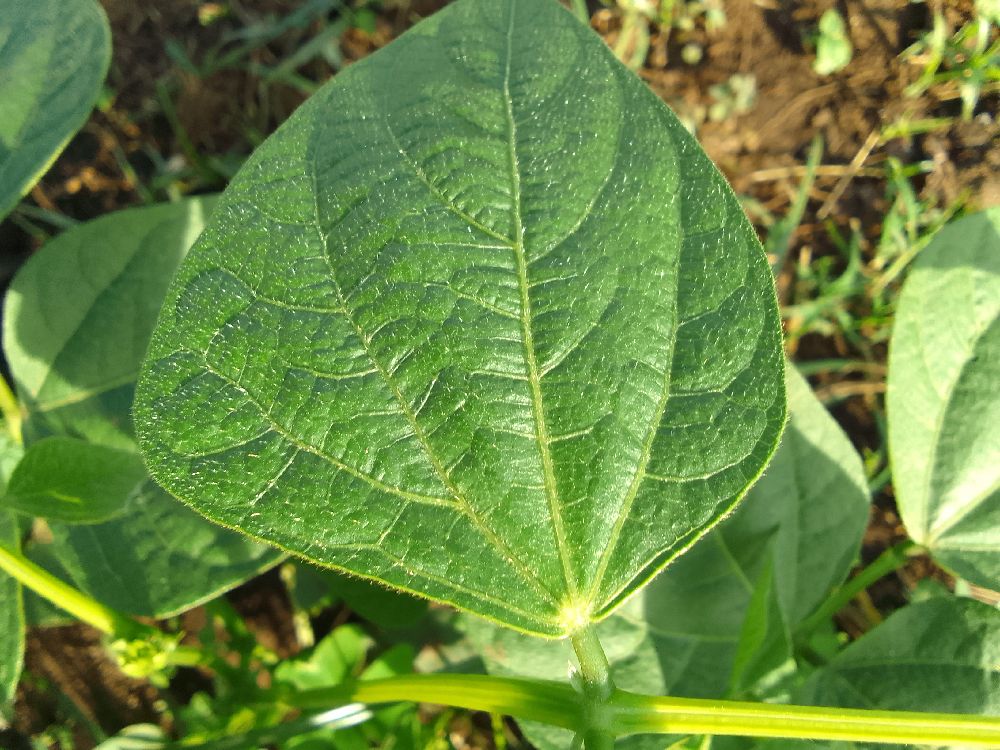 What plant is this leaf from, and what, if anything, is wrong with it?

common bean, healthy
